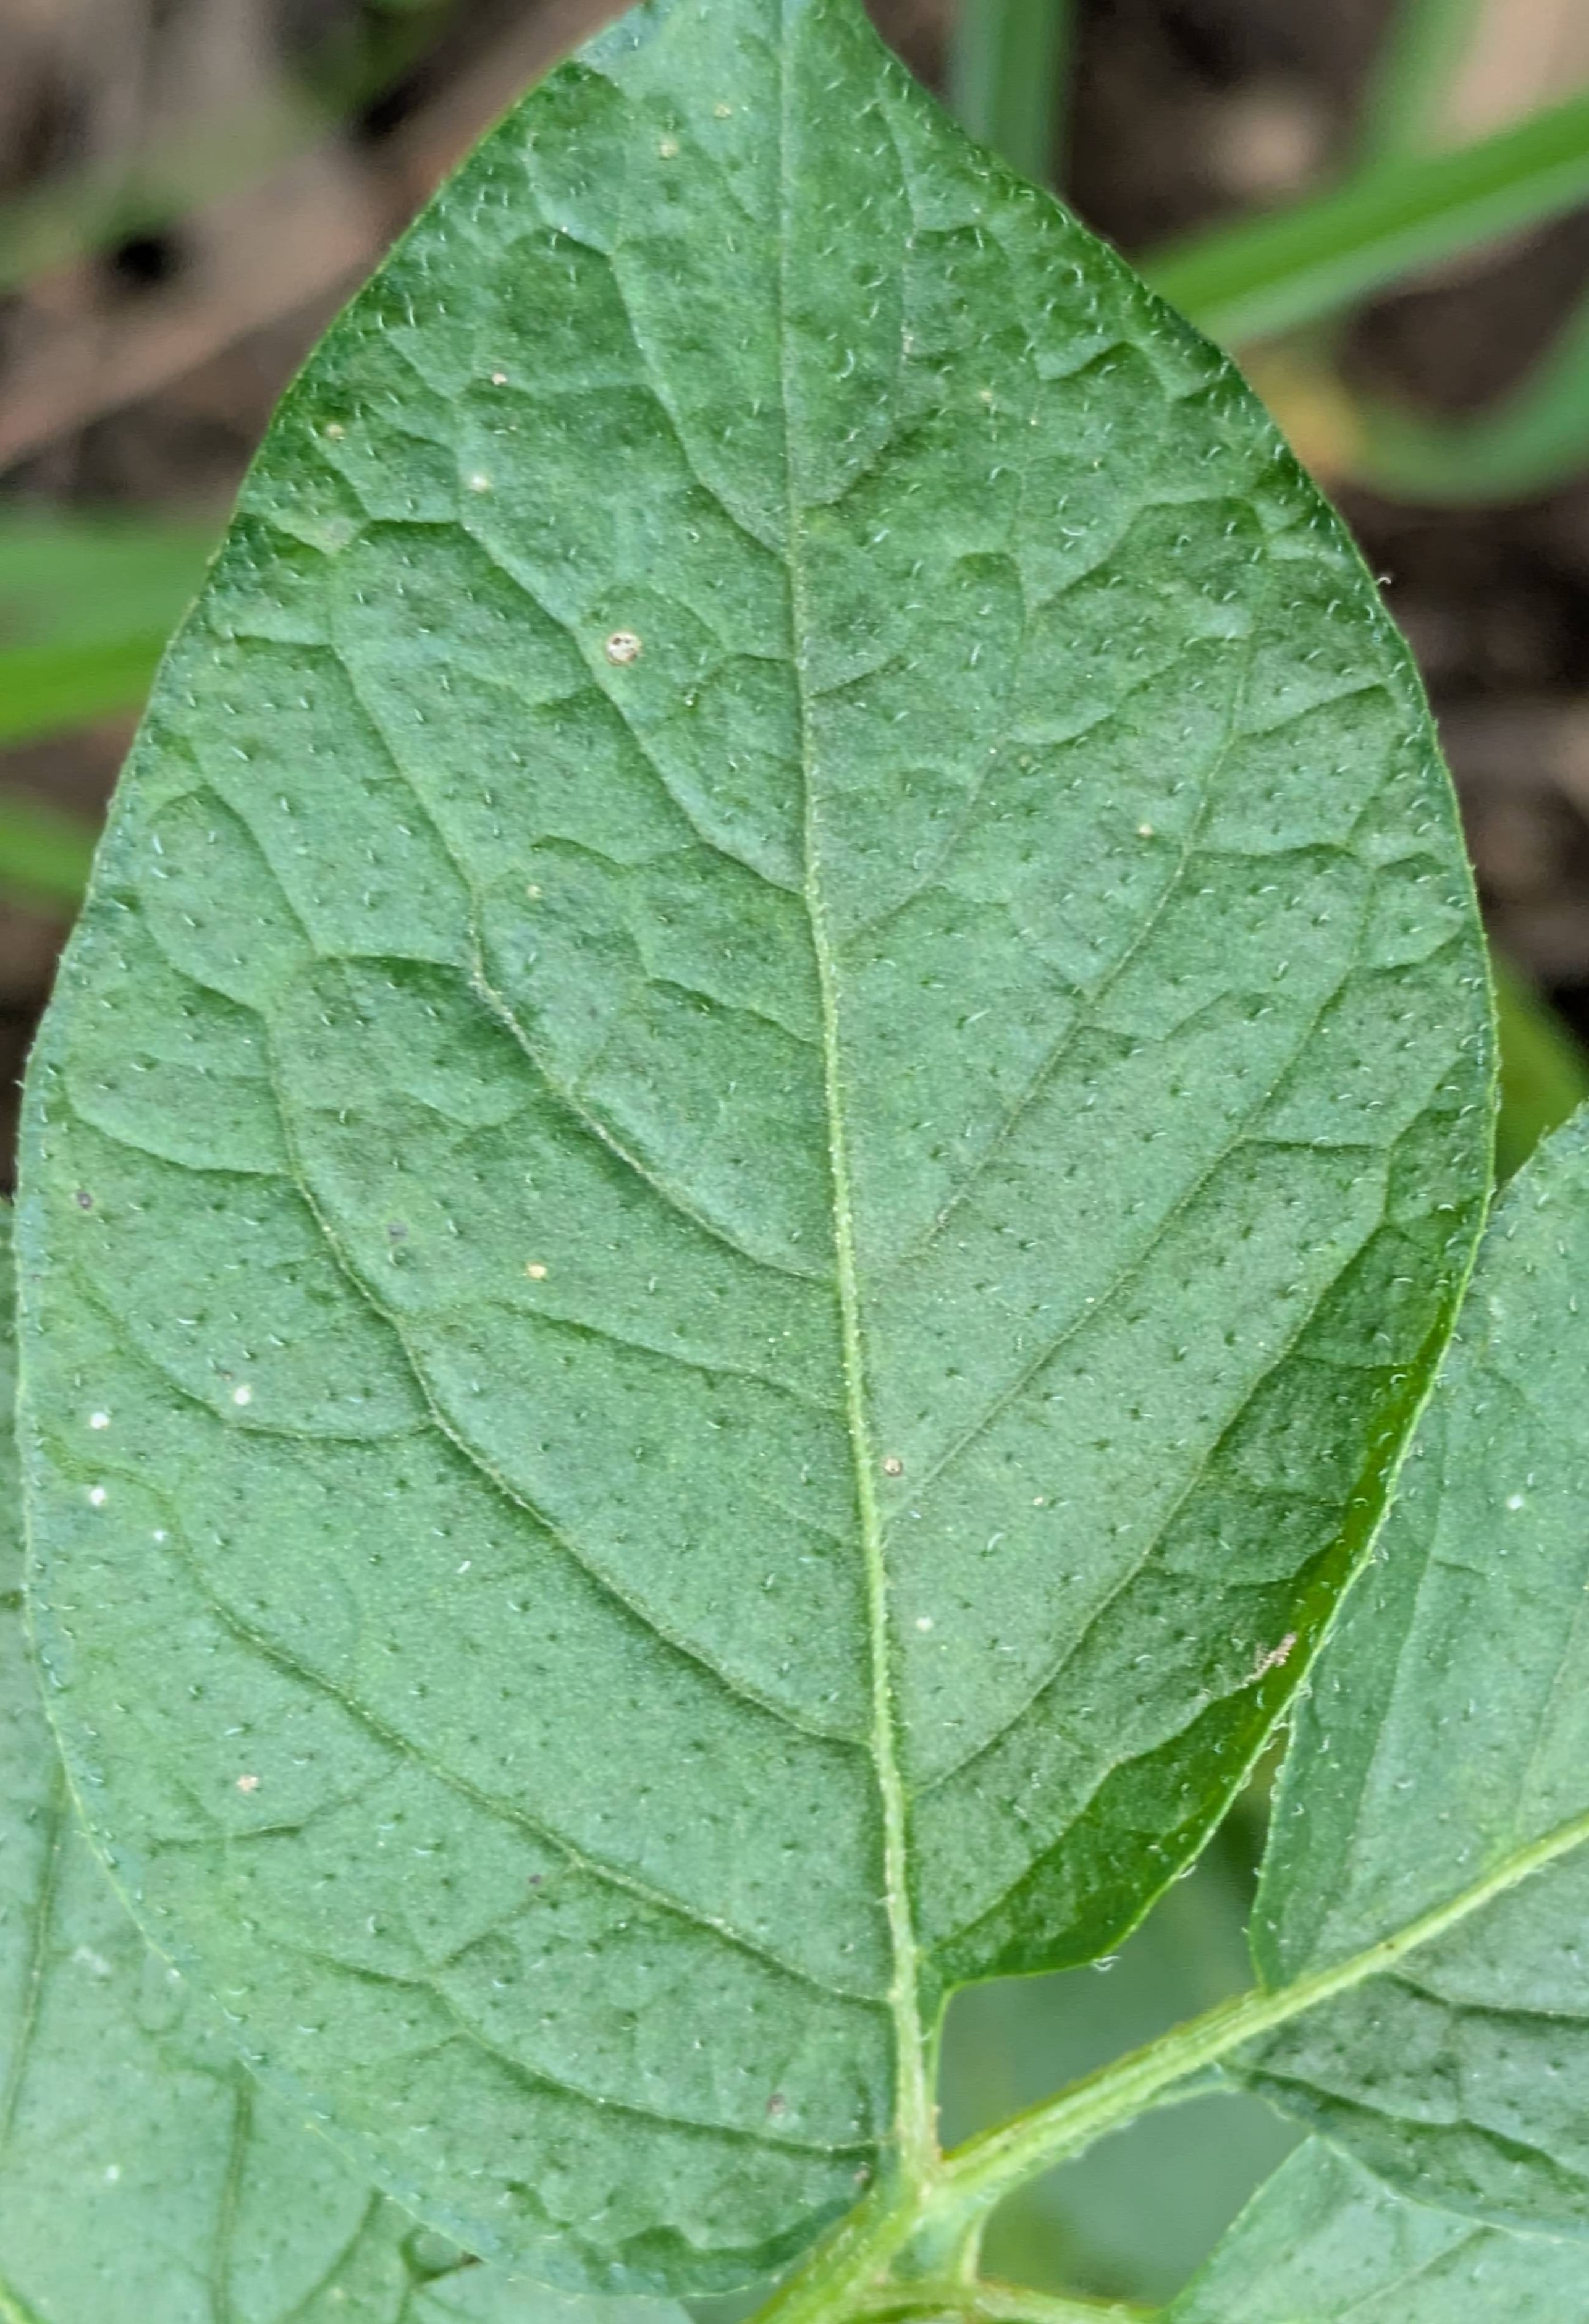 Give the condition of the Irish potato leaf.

healthy
